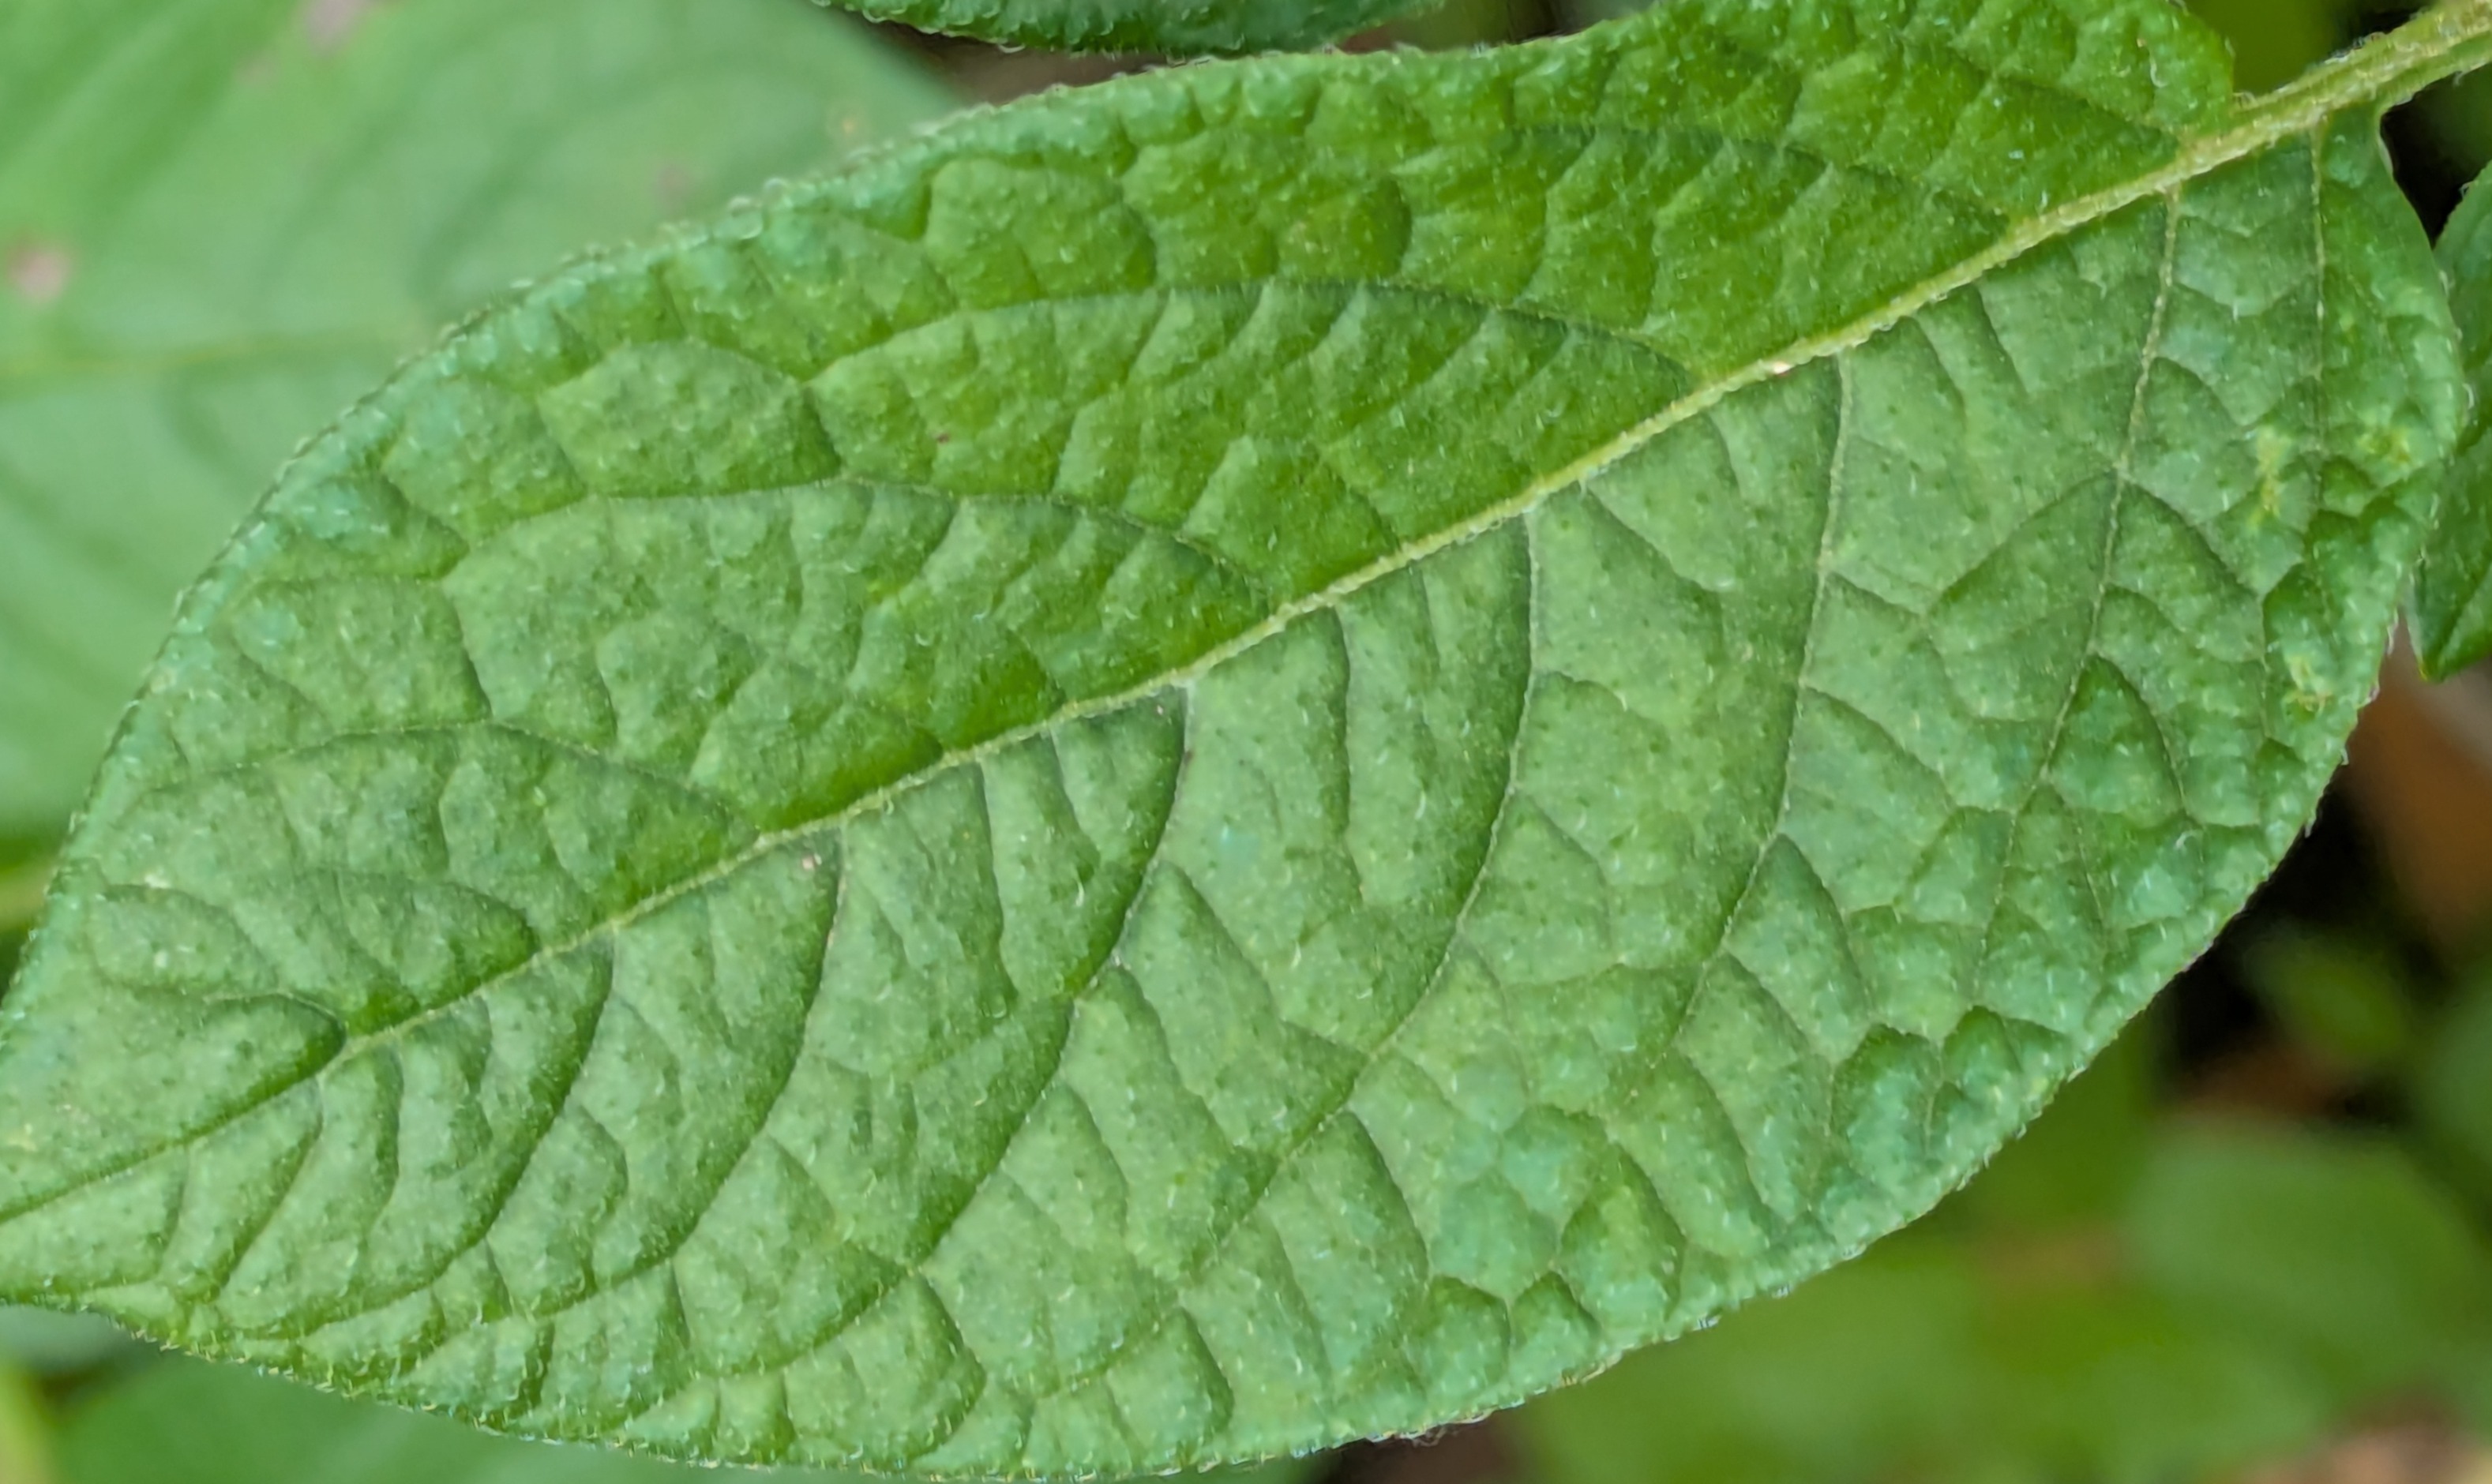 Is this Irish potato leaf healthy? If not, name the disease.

healthy
